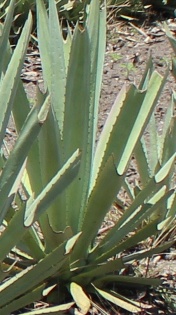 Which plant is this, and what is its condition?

agave, yellow
